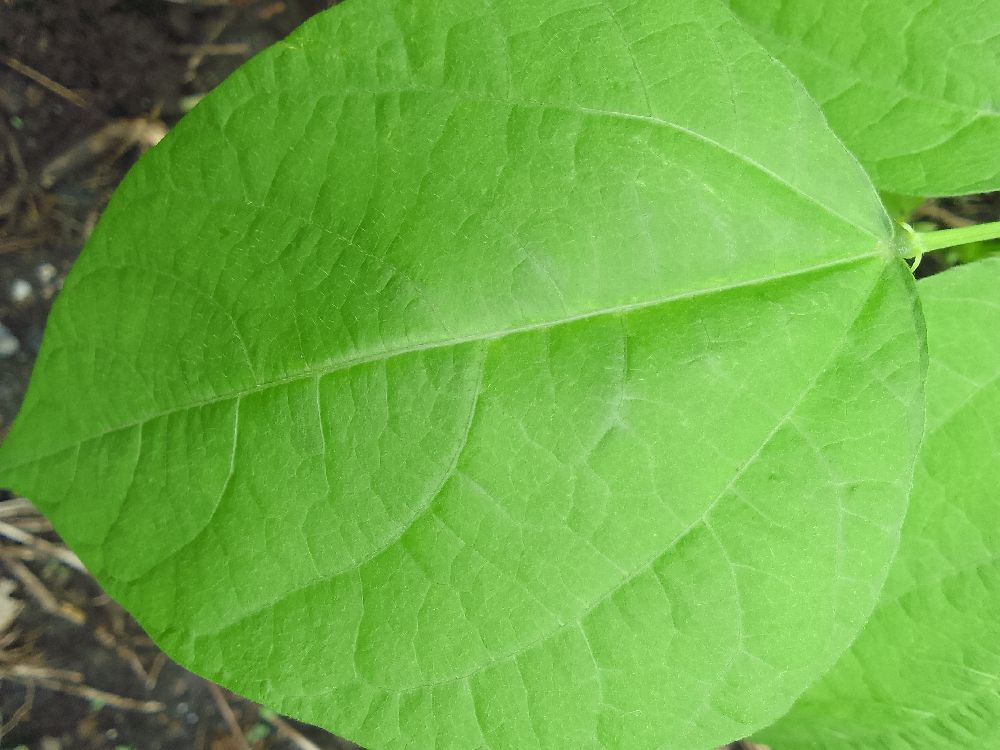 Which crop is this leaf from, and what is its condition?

common bean, healthy
